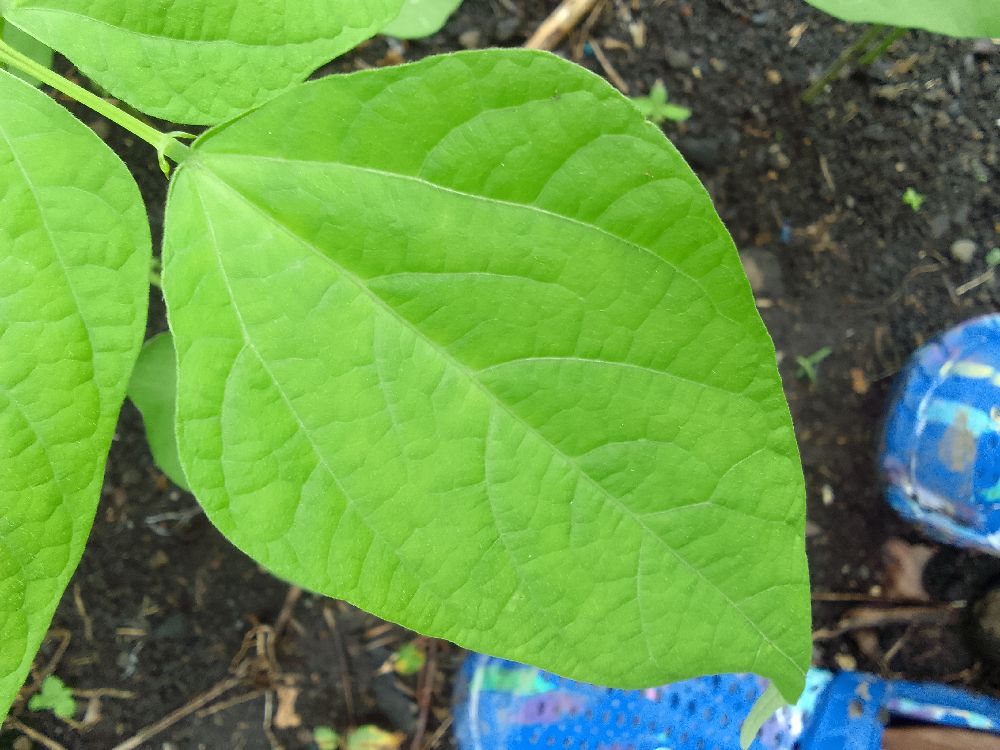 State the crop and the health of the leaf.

common bean, healthy
